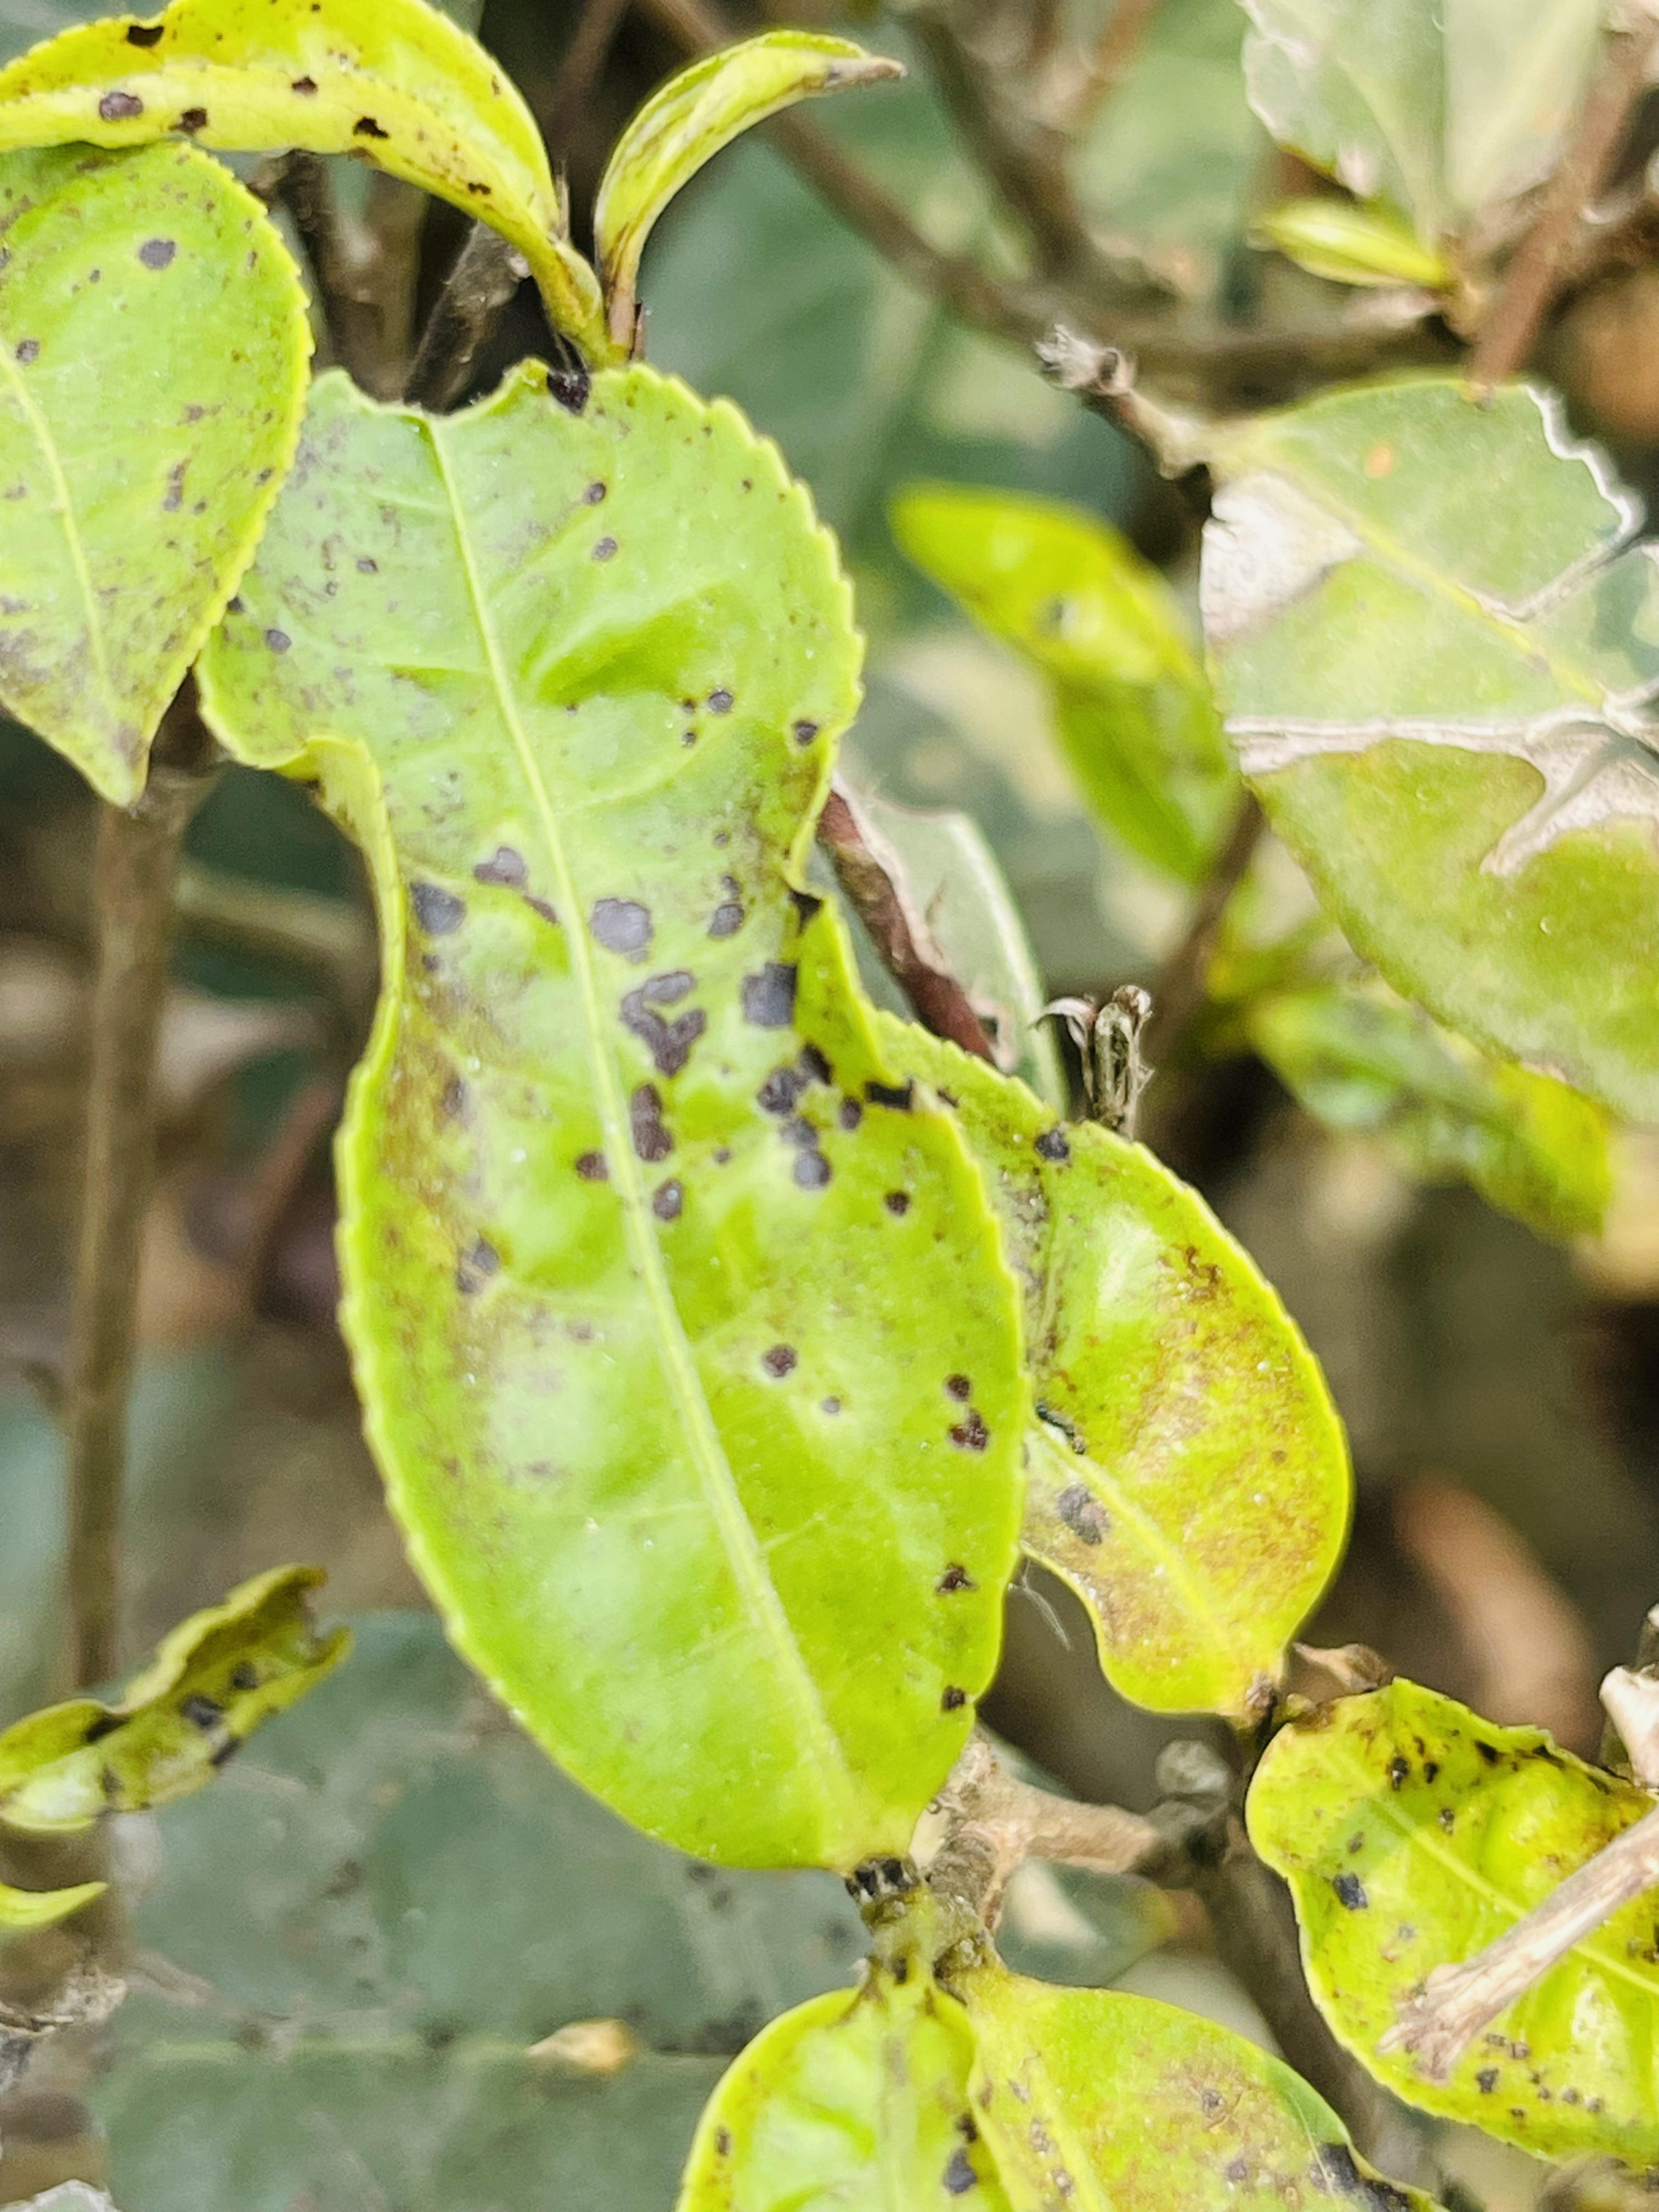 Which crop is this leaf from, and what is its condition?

tea, helopeltis
